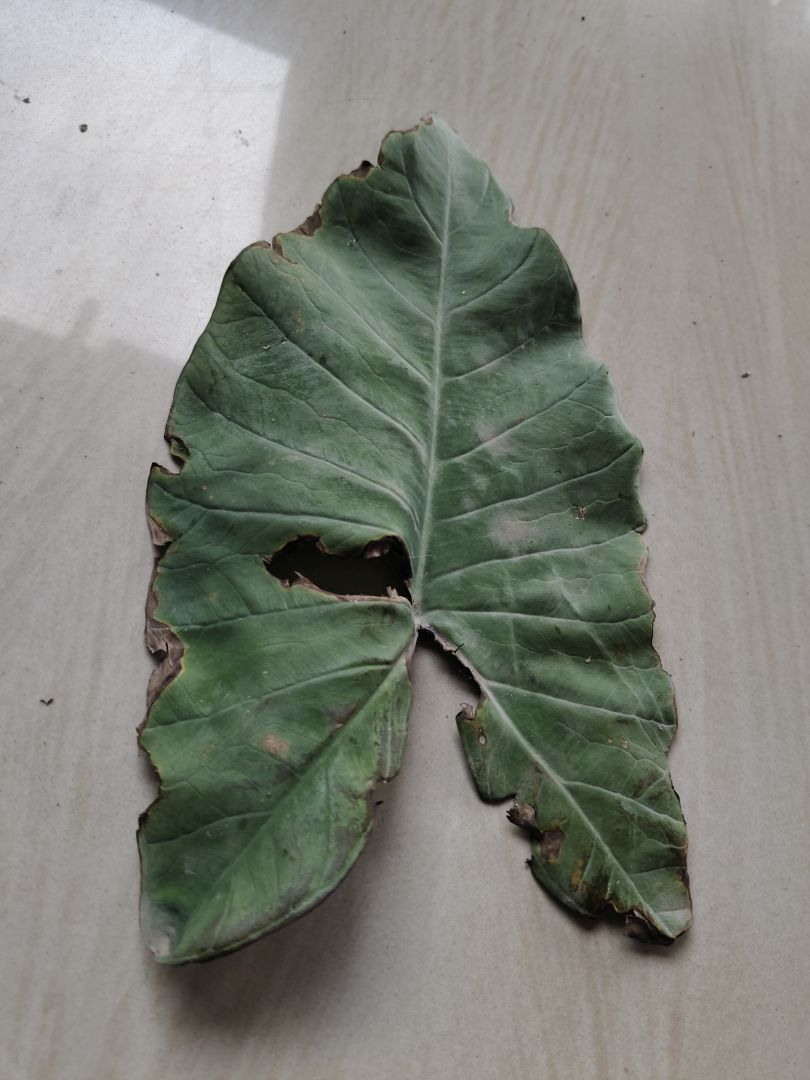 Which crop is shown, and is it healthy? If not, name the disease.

taro, leaf blight
